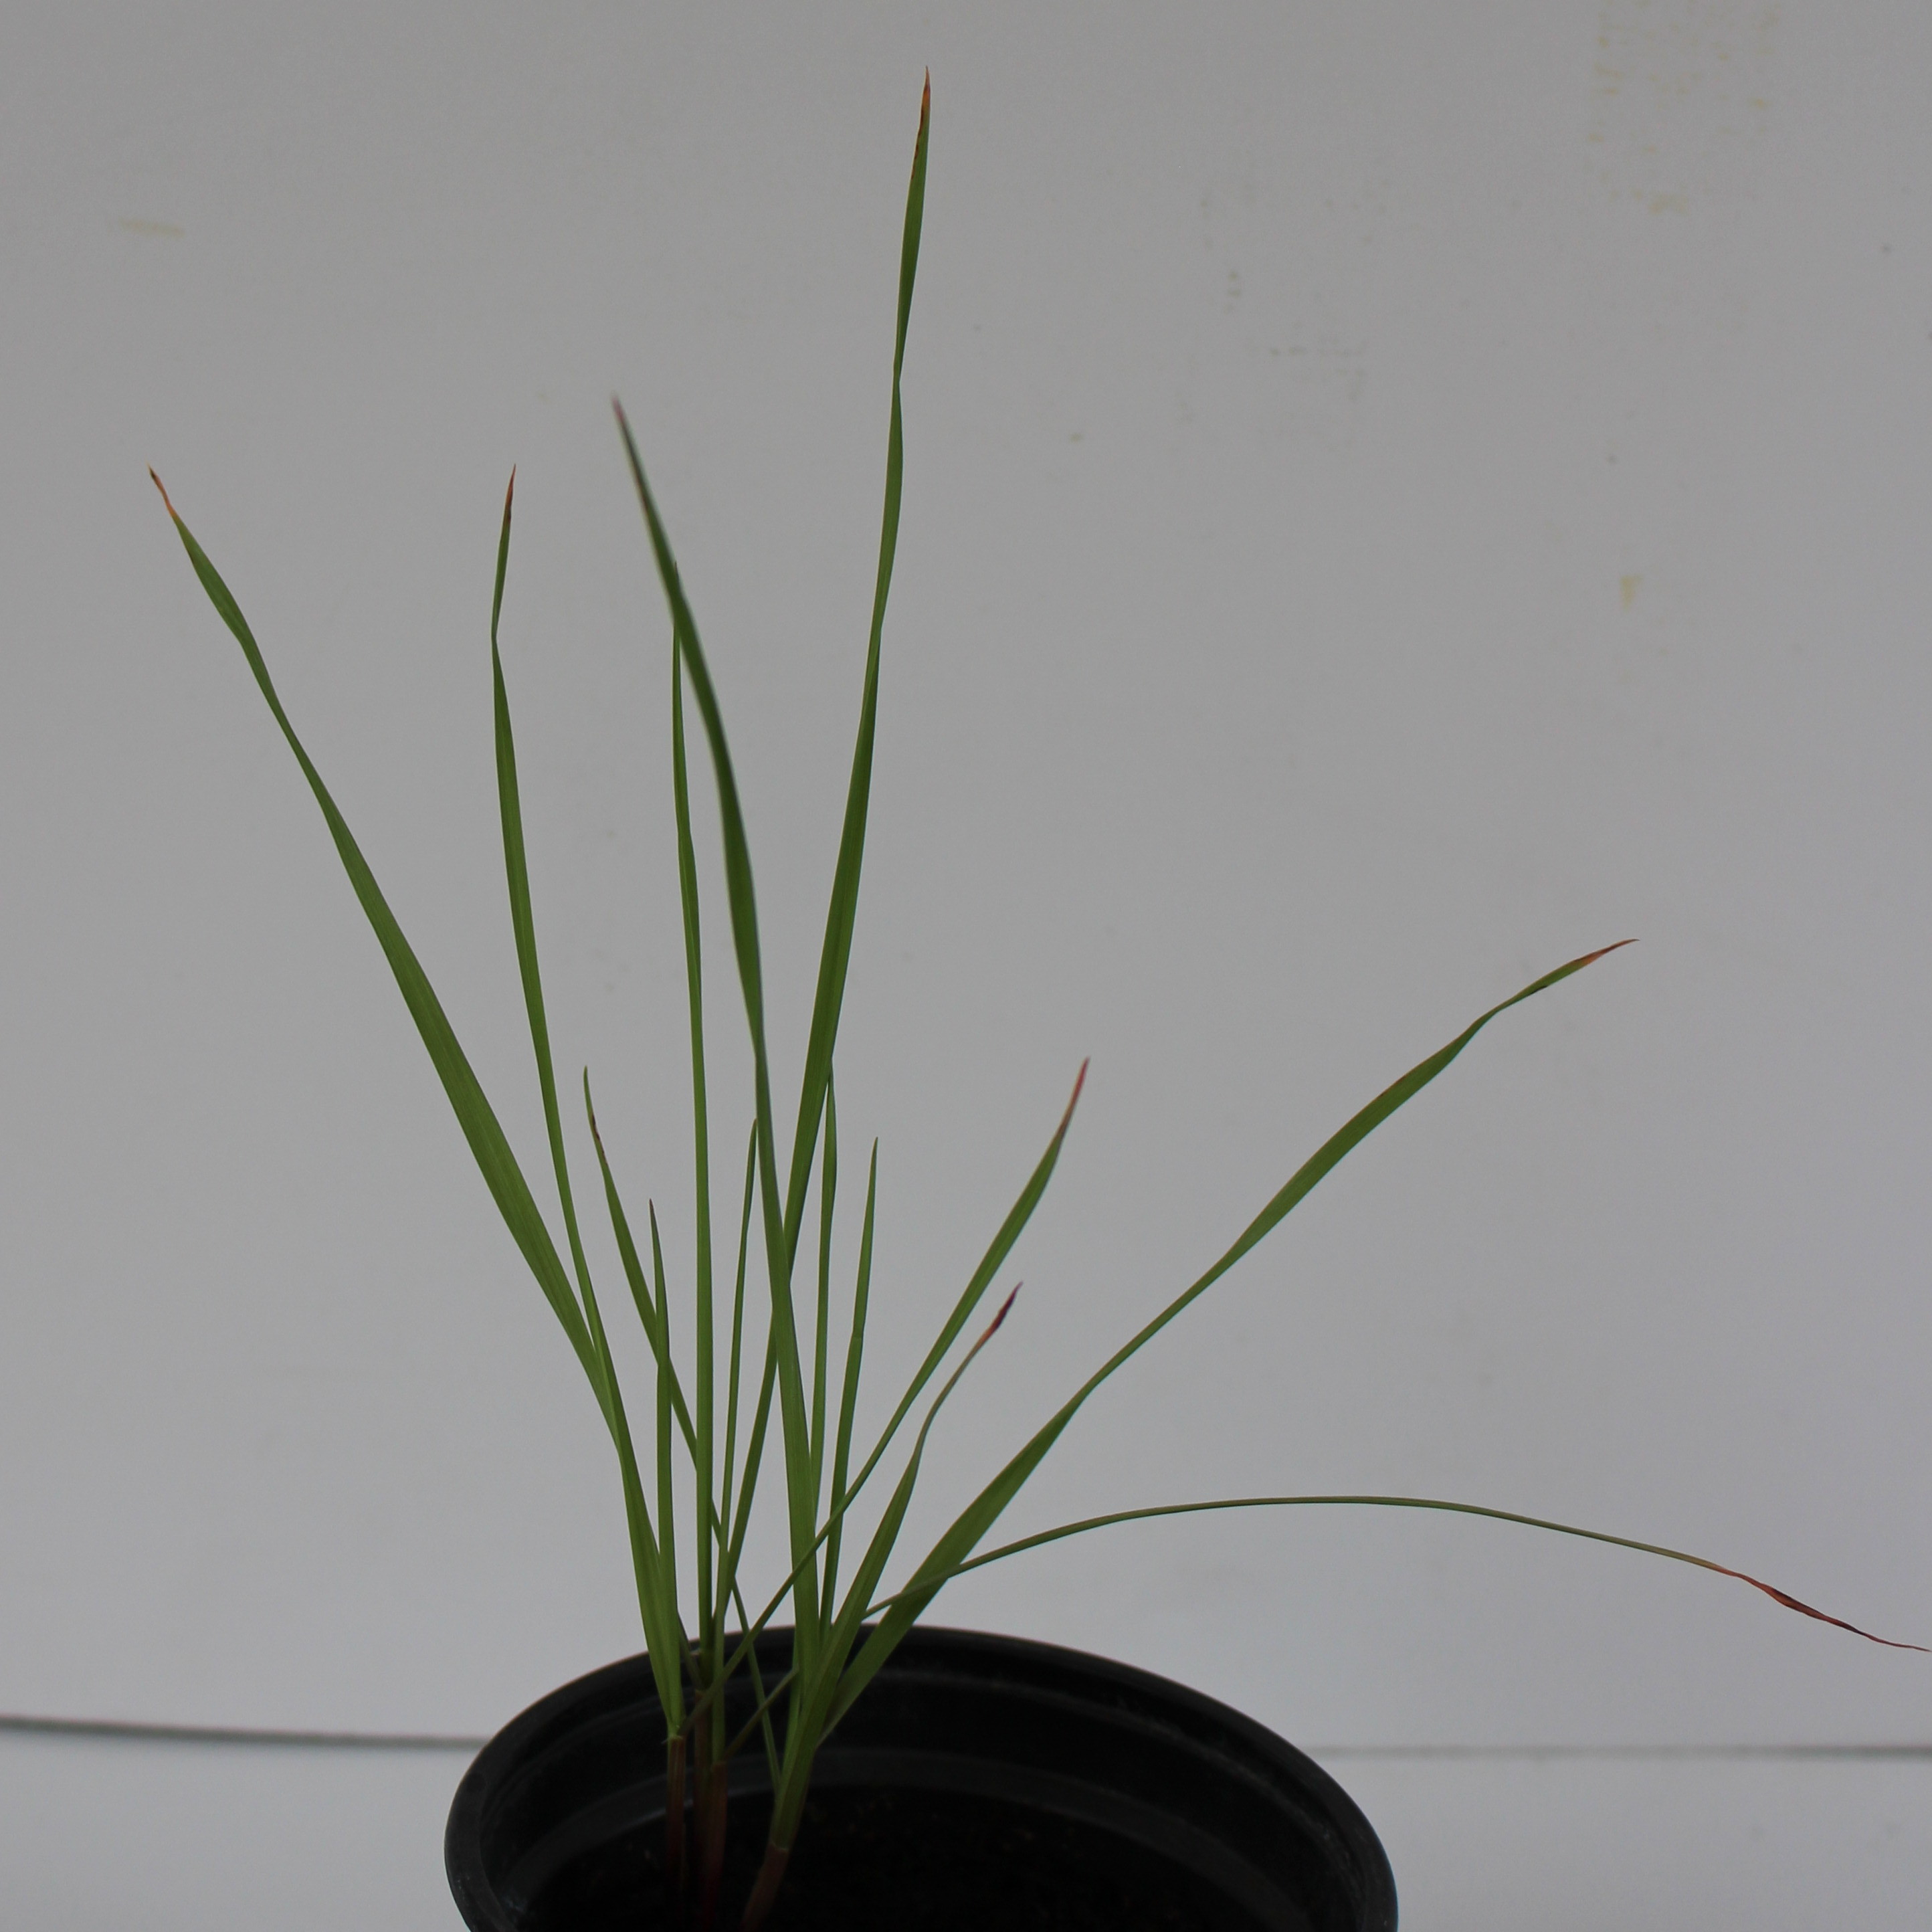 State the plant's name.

Lolium multiflorum
